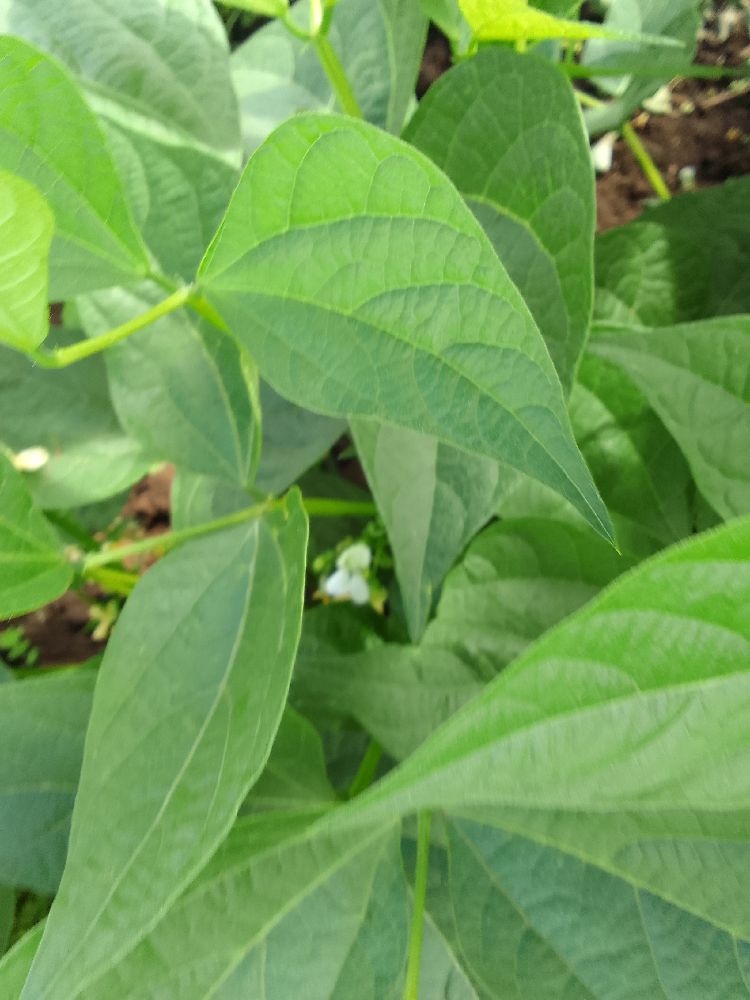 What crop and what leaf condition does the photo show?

common bean, healthy
